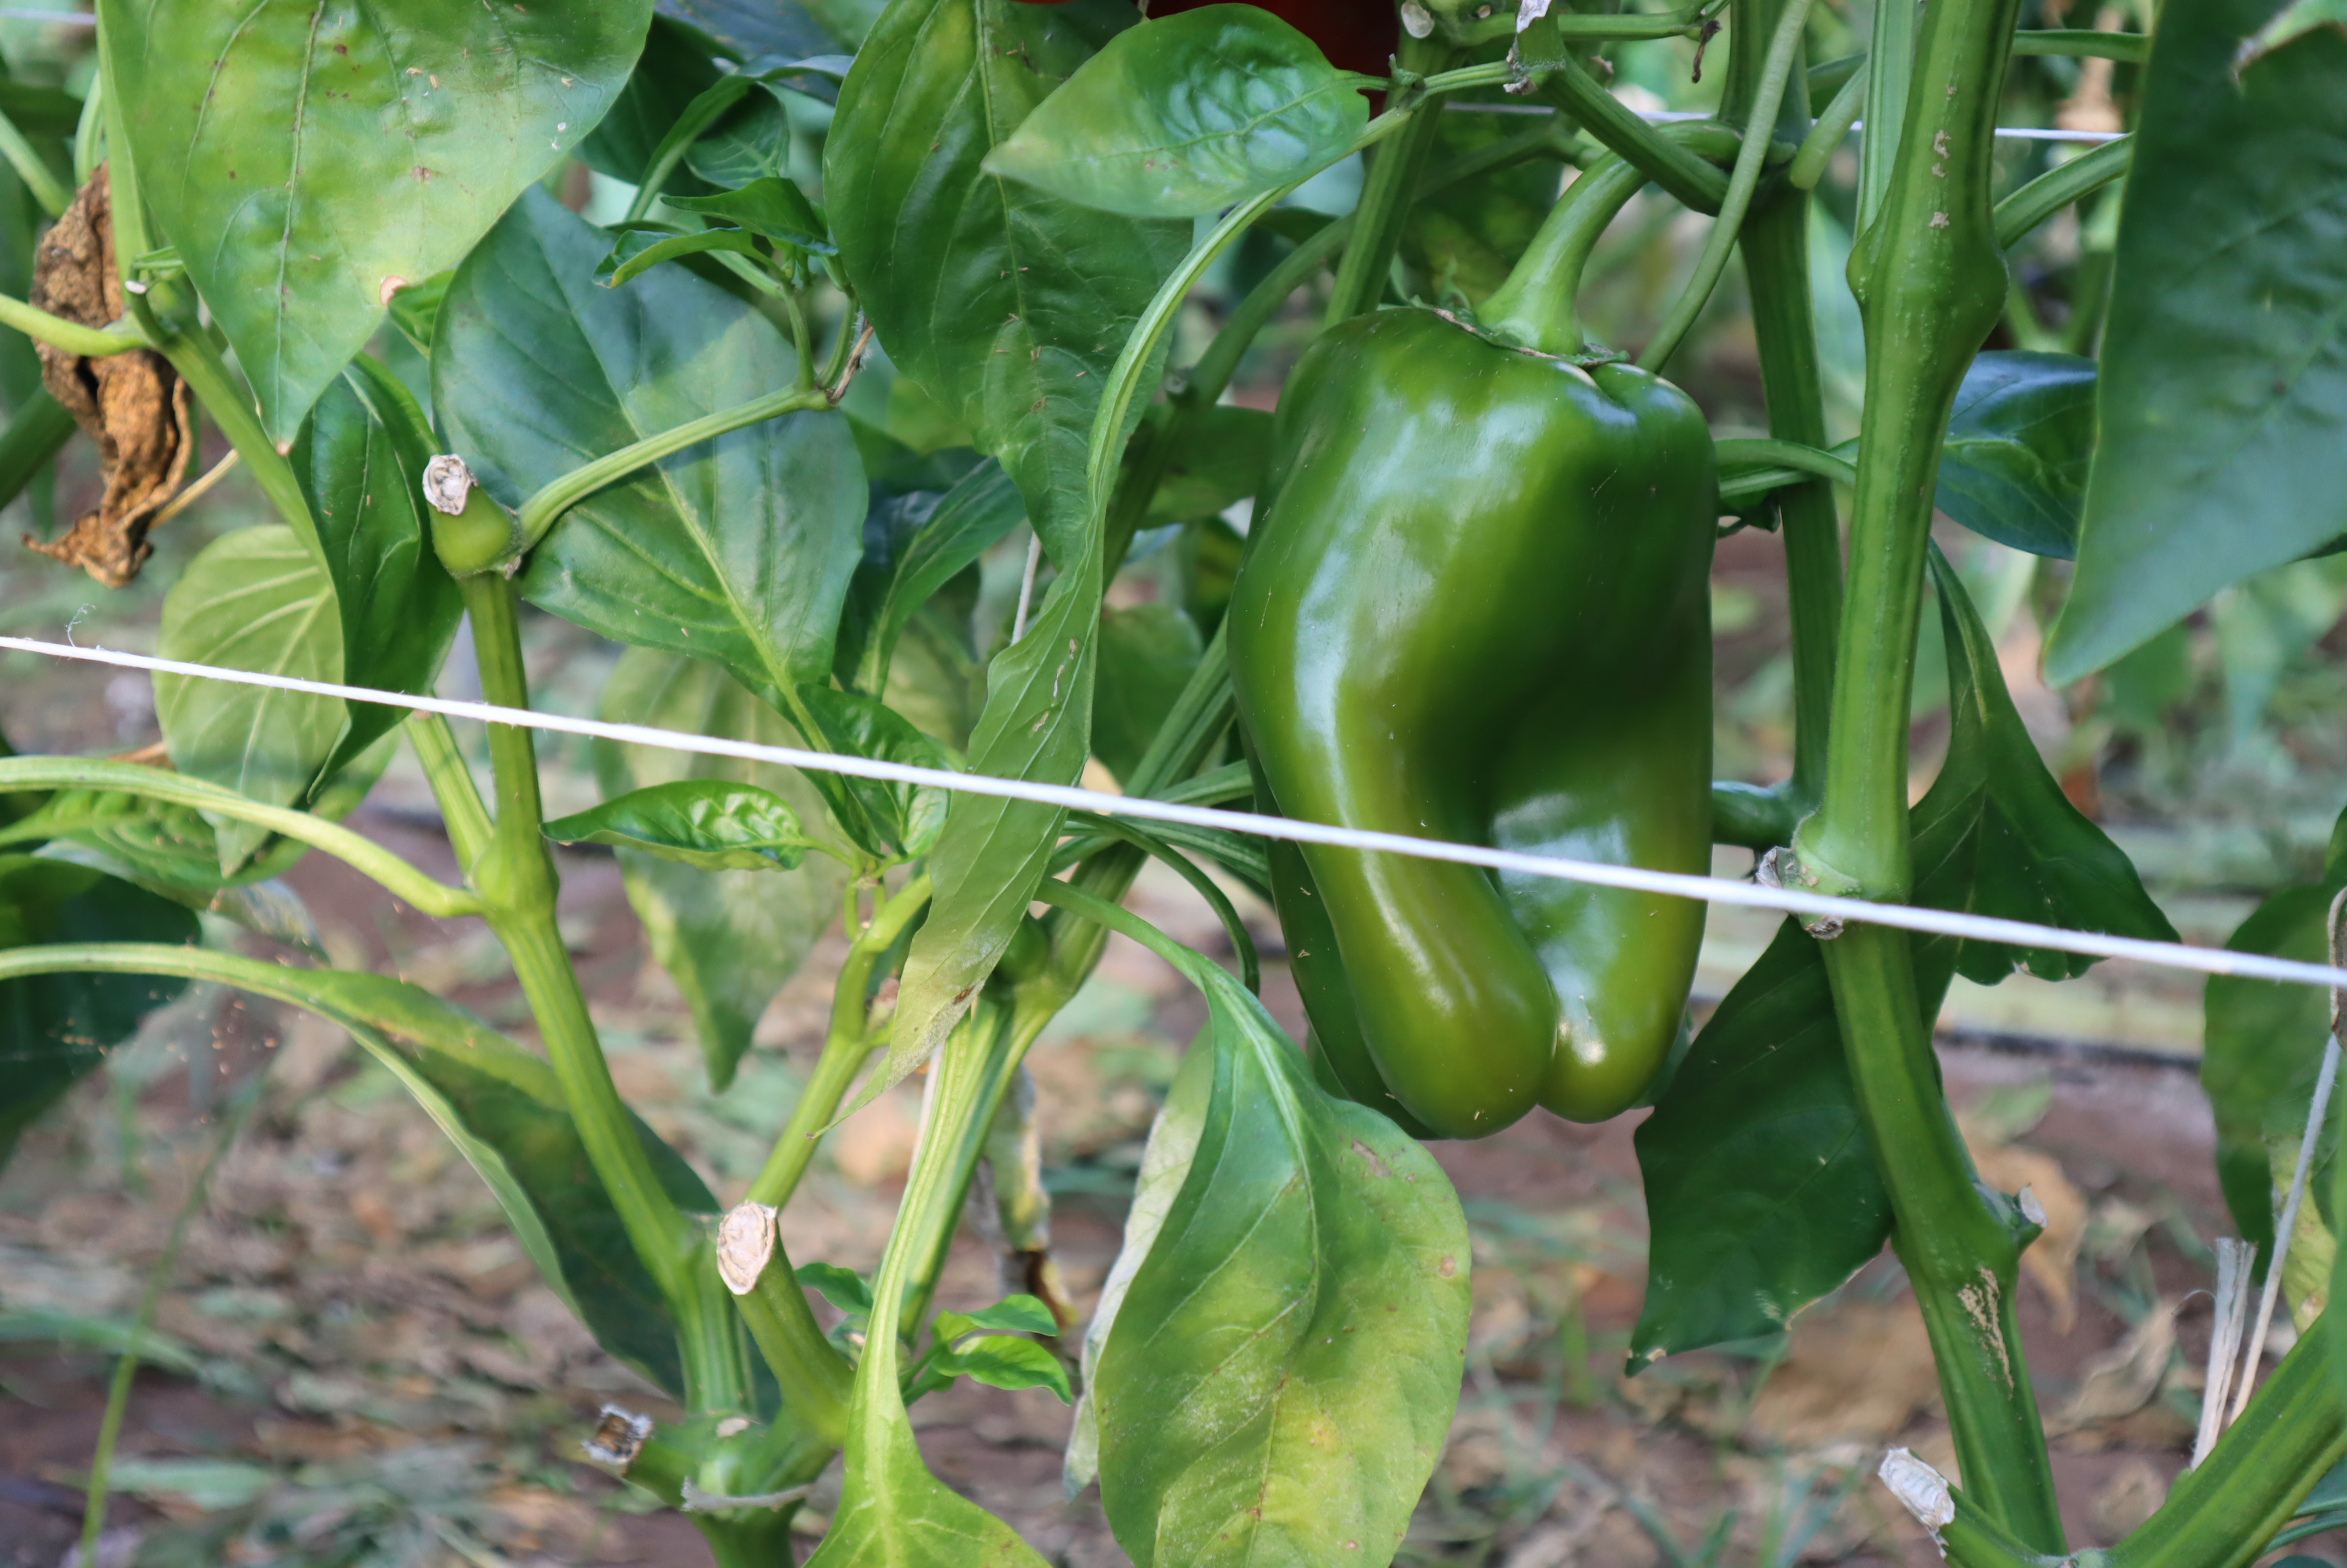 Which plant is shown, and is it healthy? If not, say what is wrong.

bell pepper, healthy
